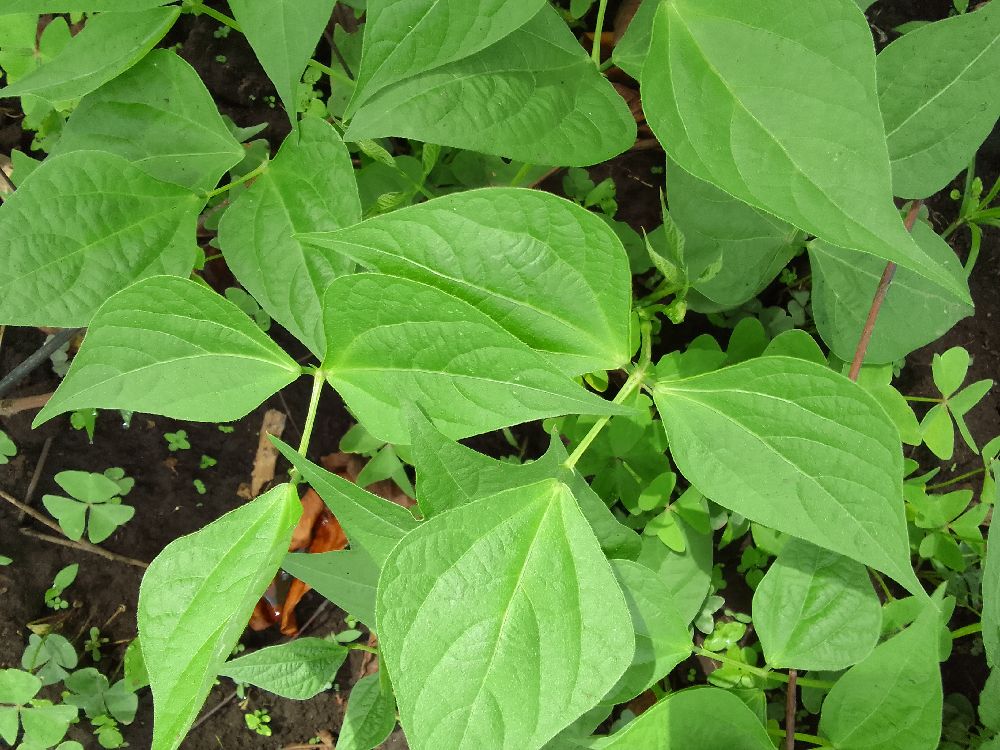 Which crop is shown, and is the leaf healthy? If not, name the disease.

common bean, healthy
